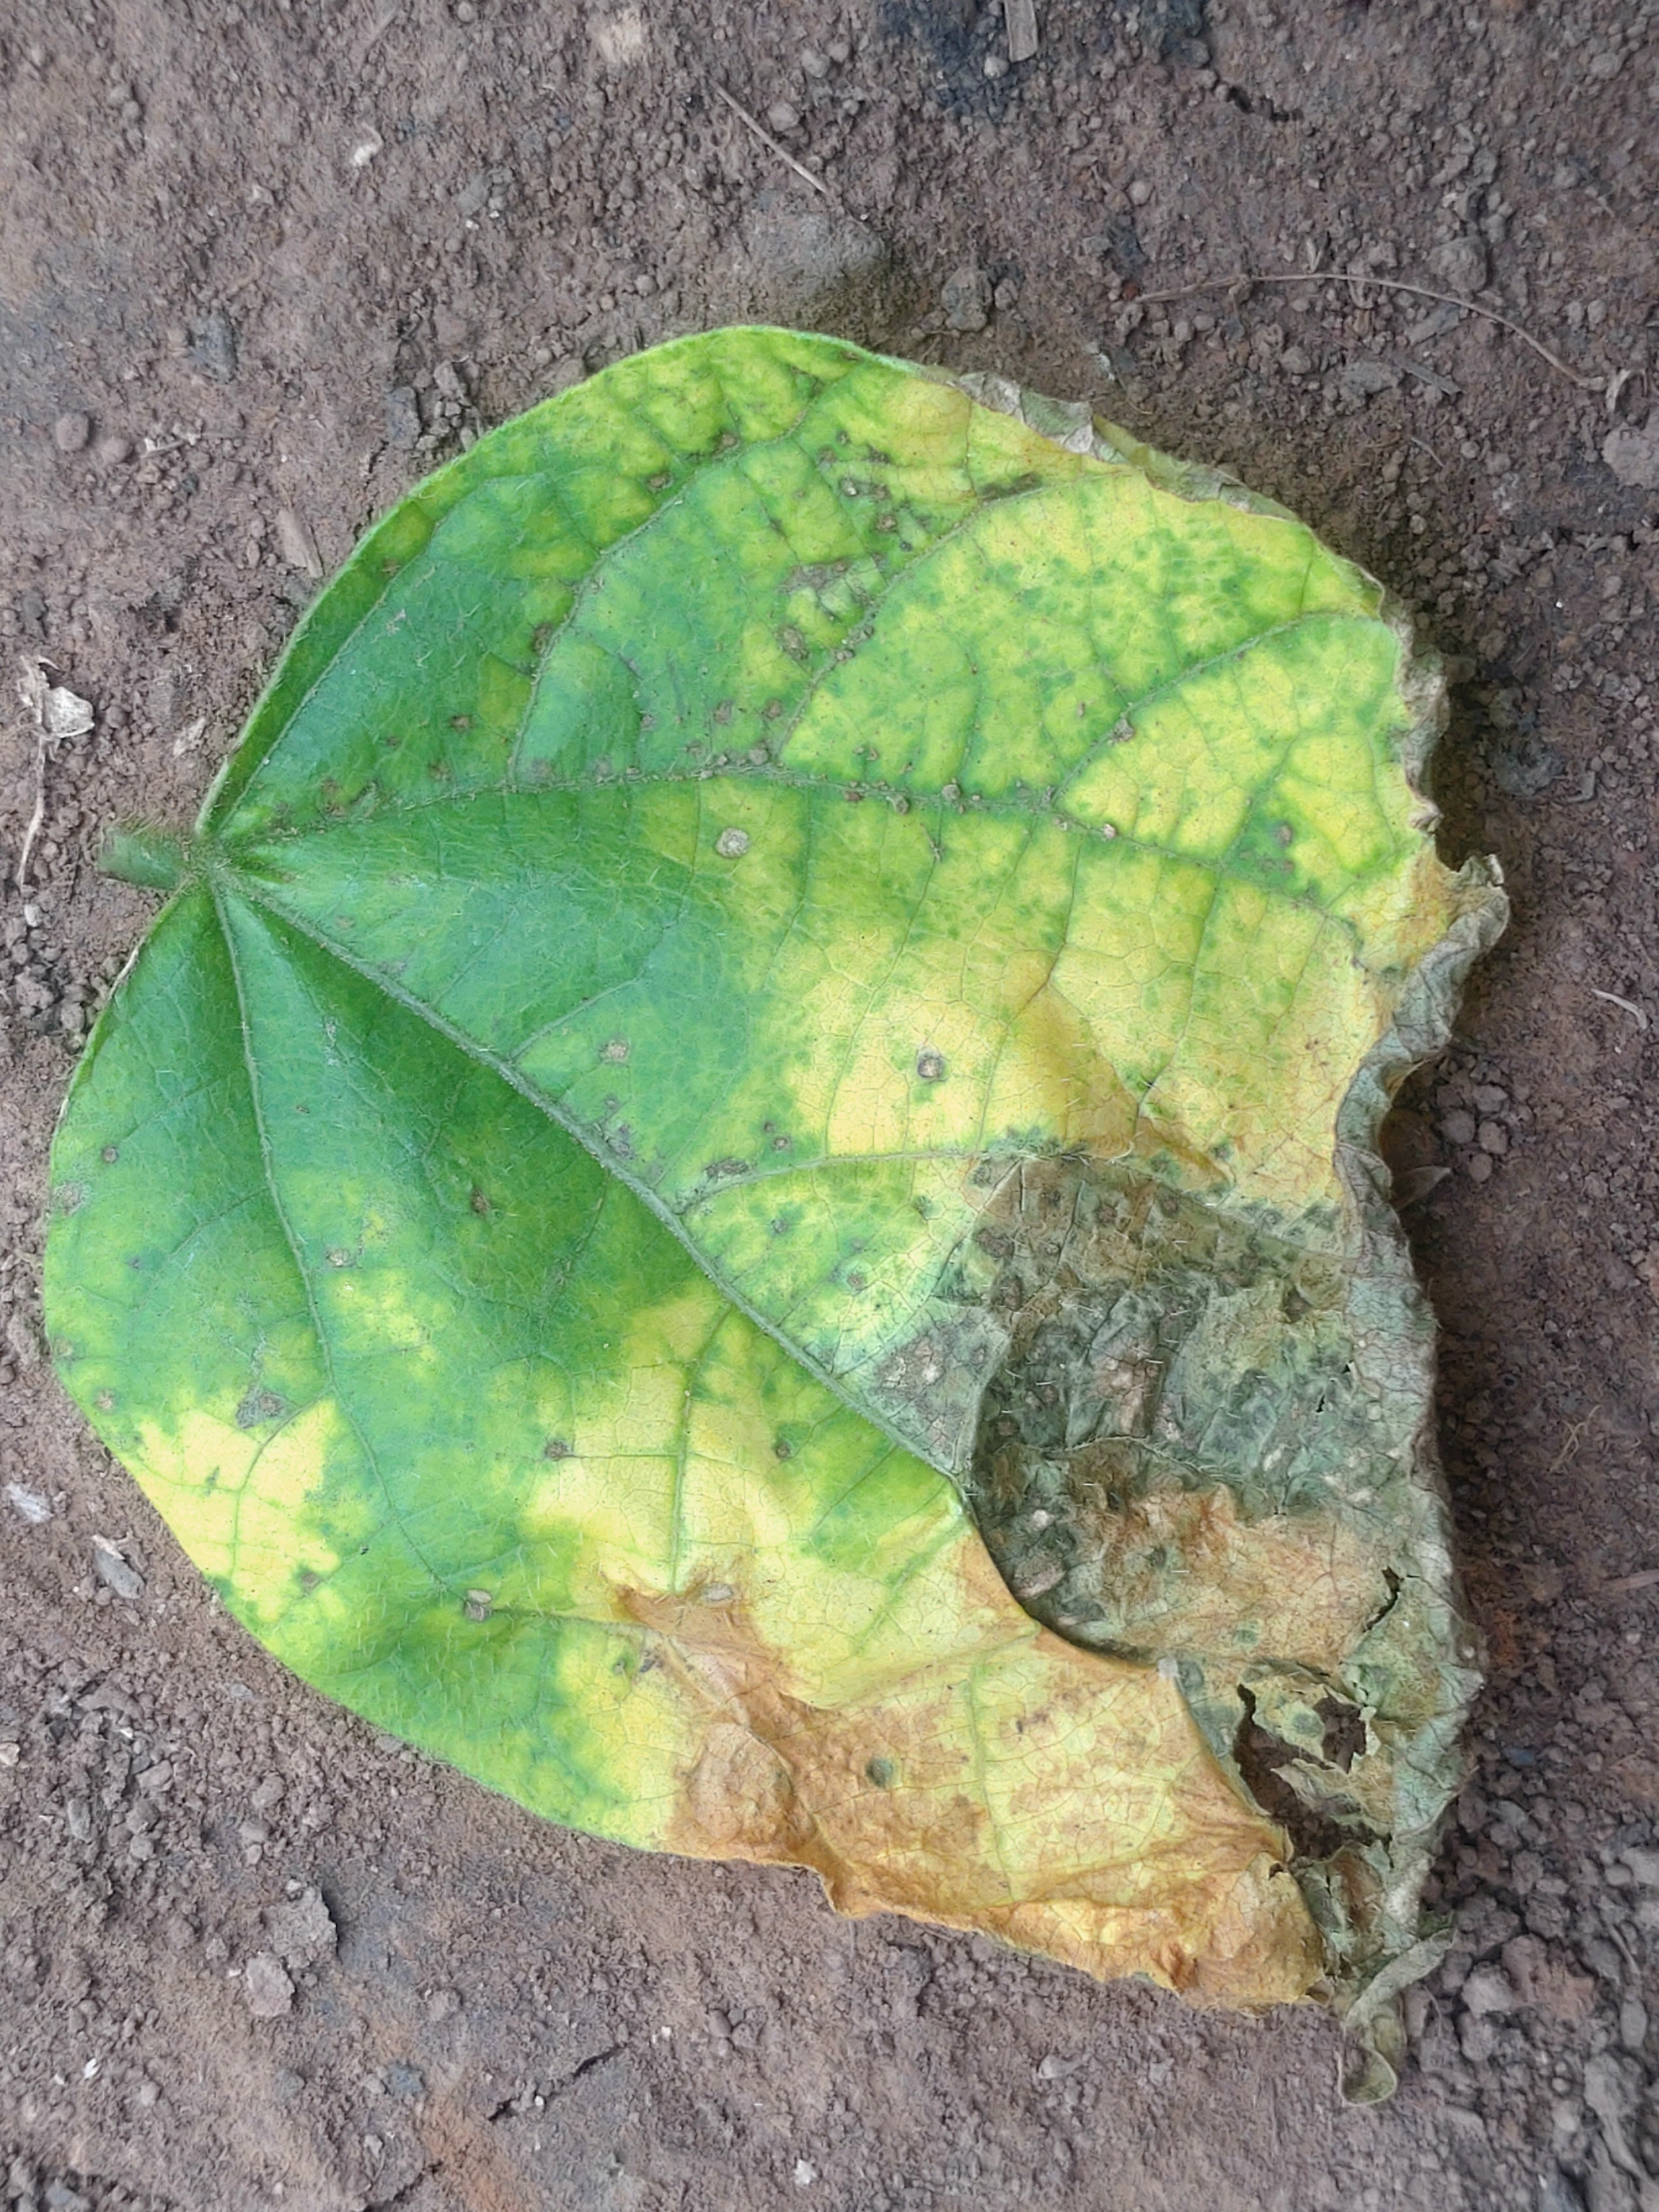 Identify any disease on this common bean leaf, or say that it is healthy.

anthracnose
